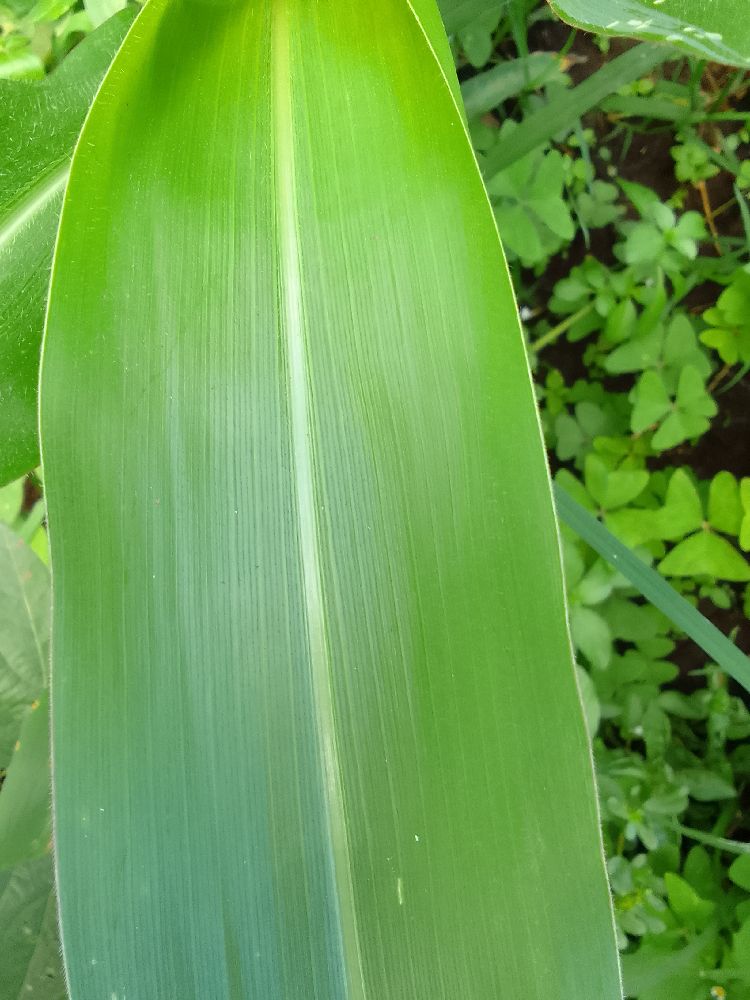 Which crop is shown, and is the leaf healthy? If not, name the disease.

maize, healthy
